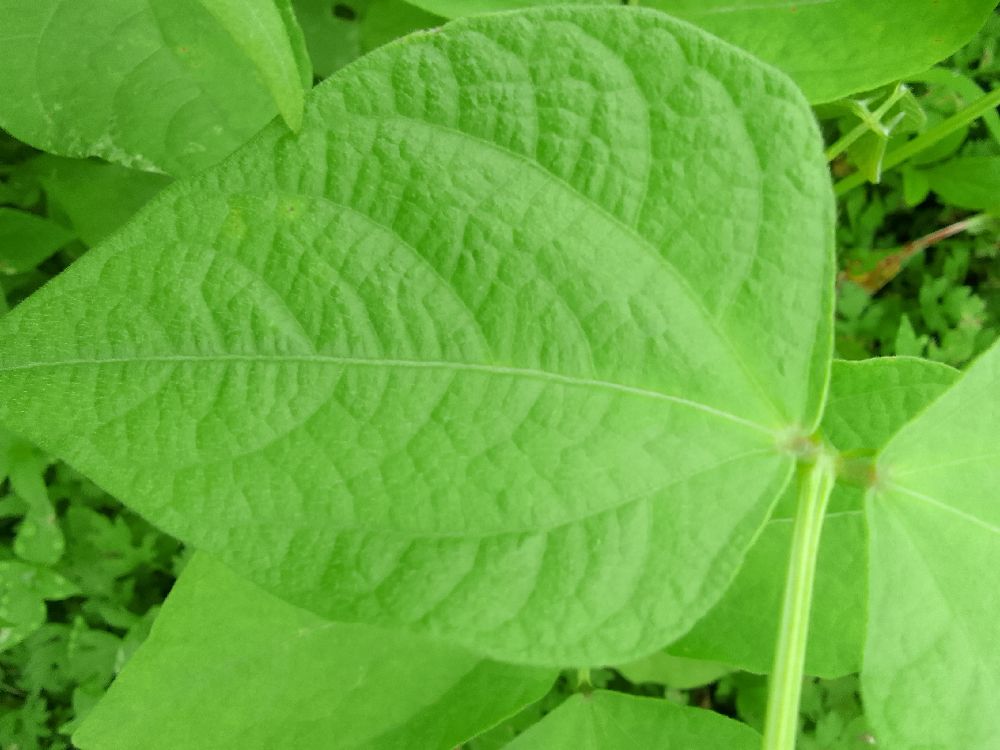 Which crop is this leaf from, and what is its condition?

common bean, healthy
